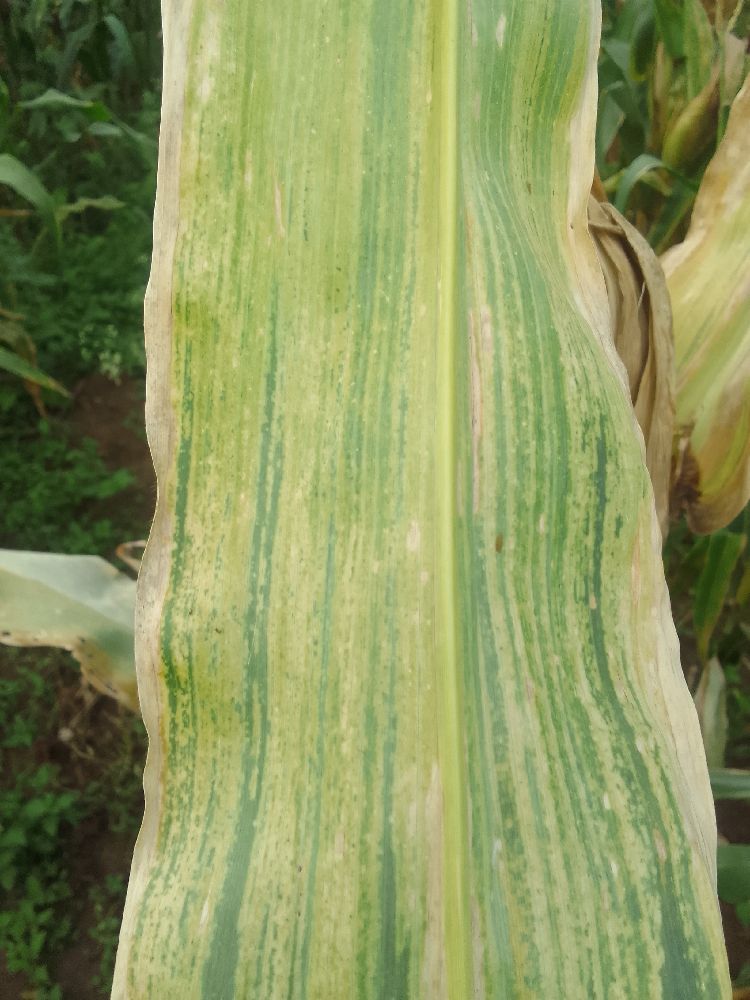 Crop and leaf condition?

maize, maize lethal necrosis
